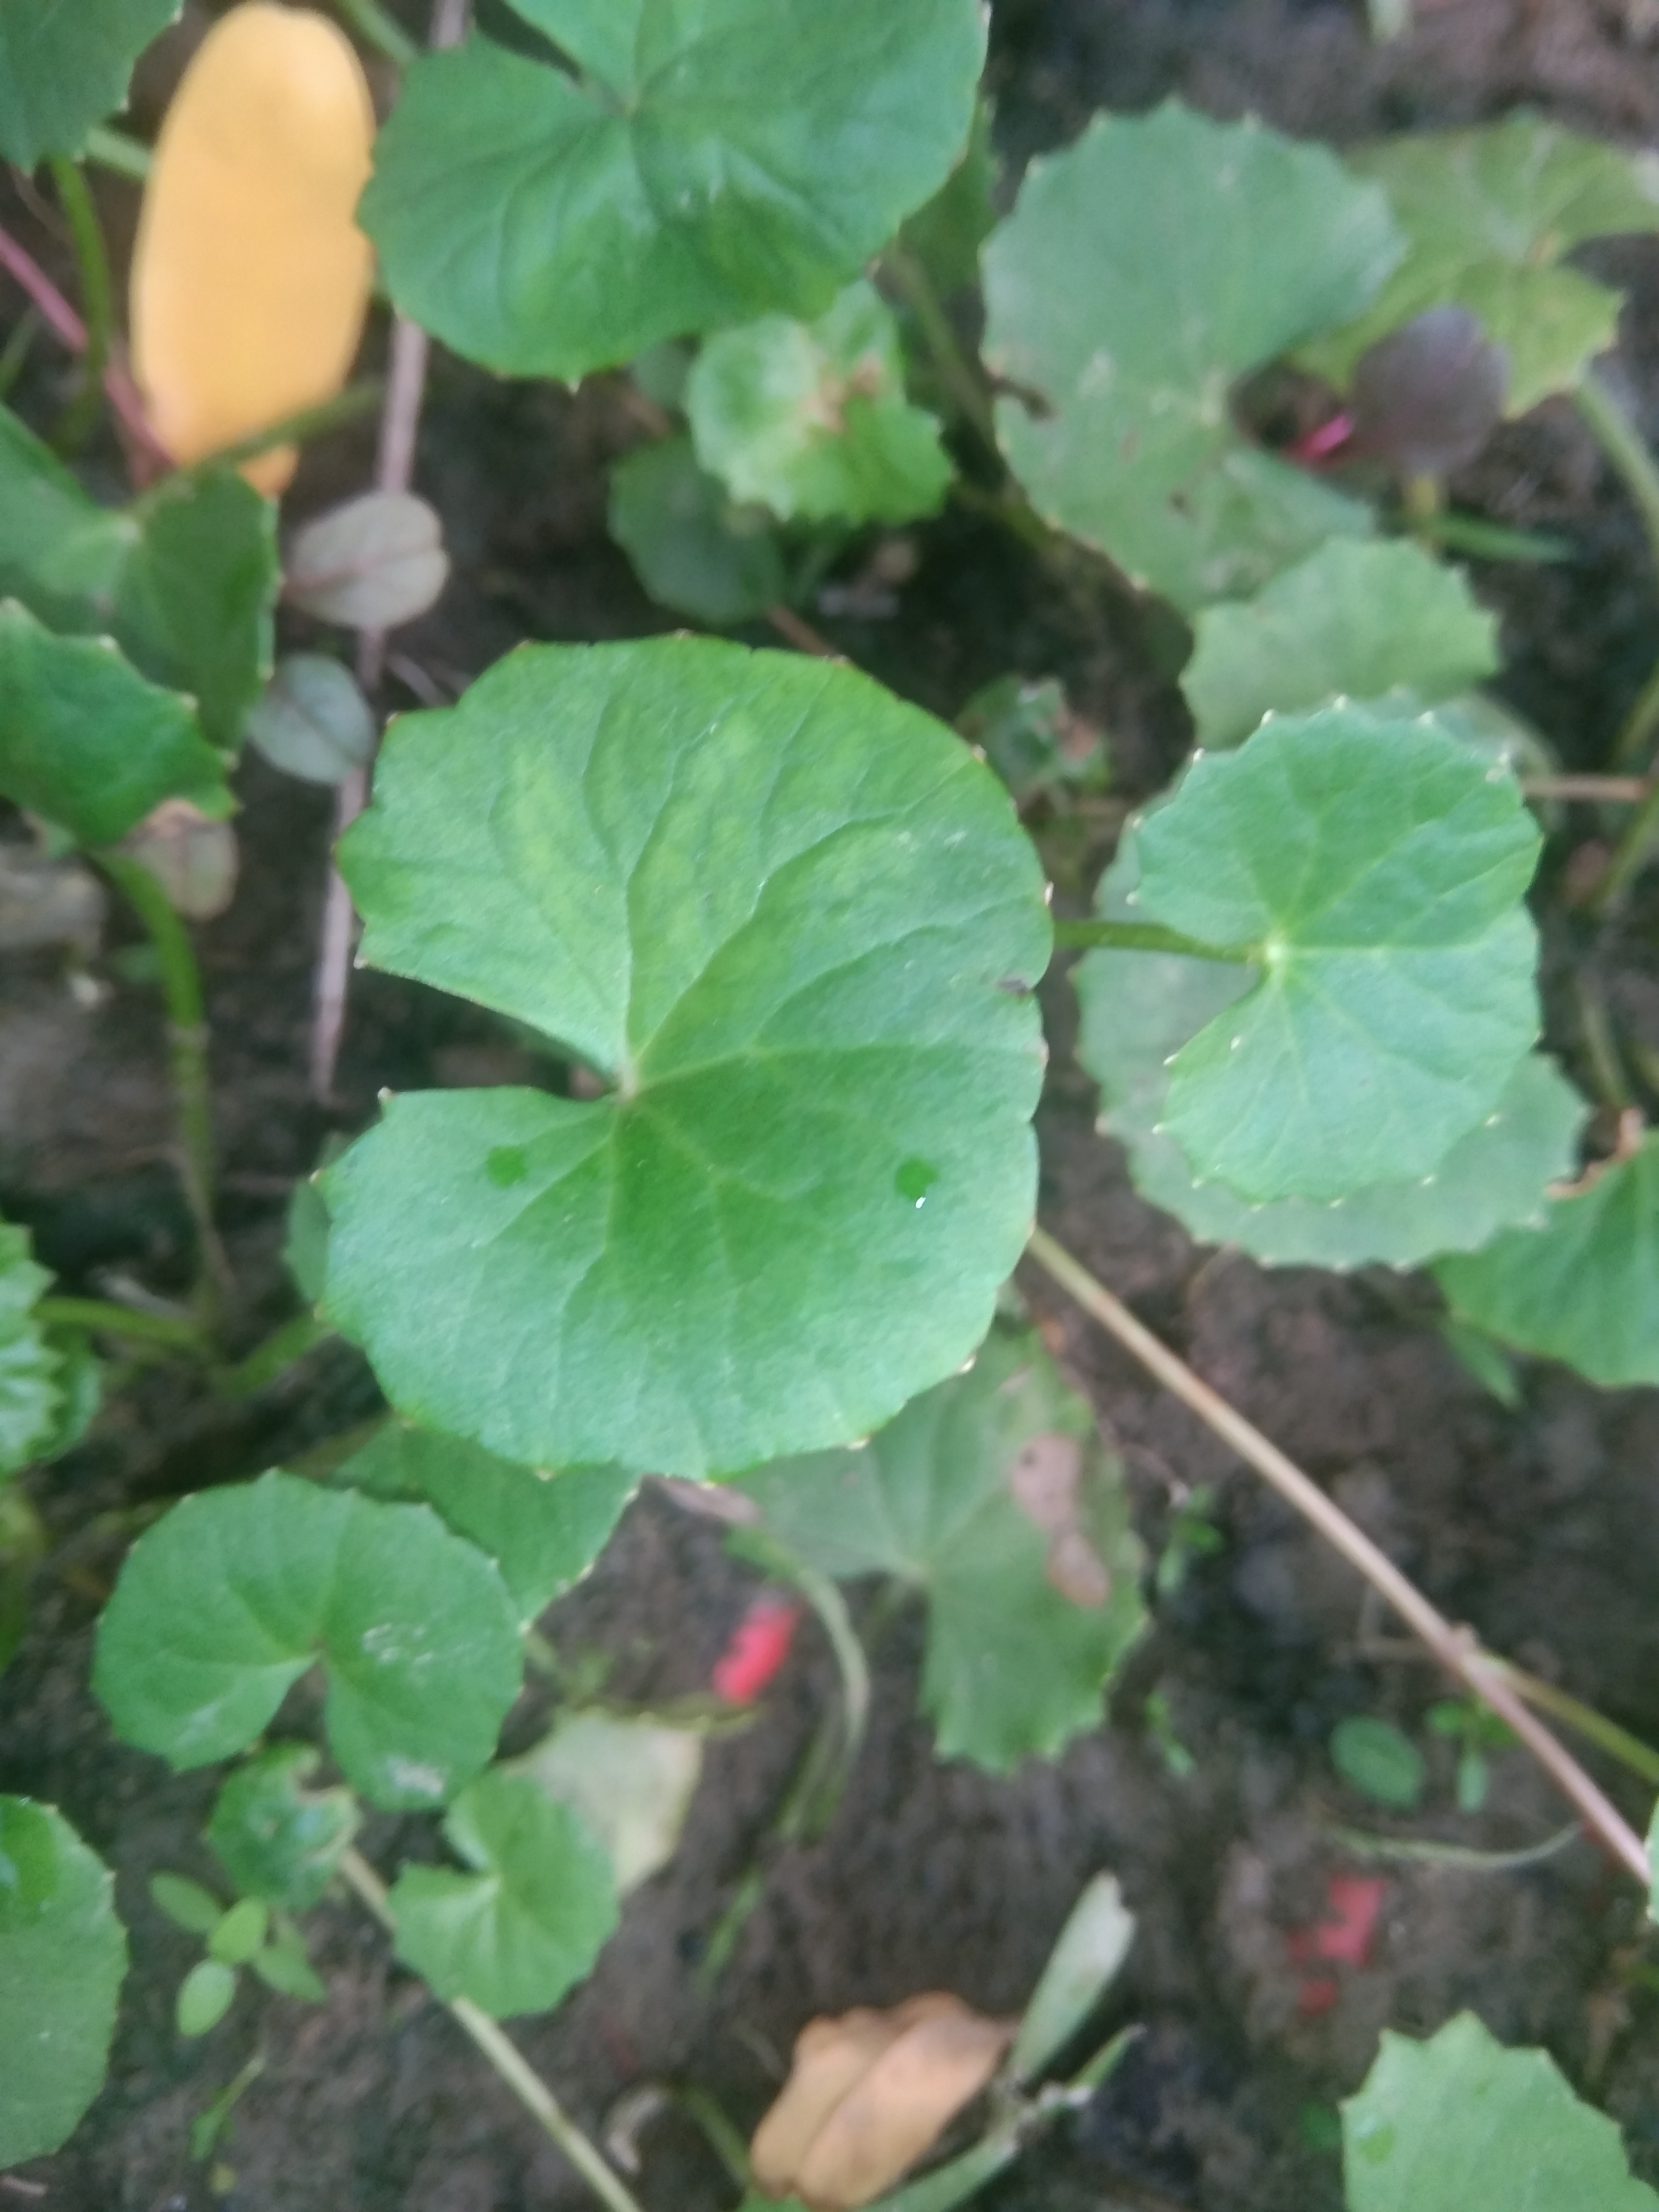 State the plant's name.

thankuni
